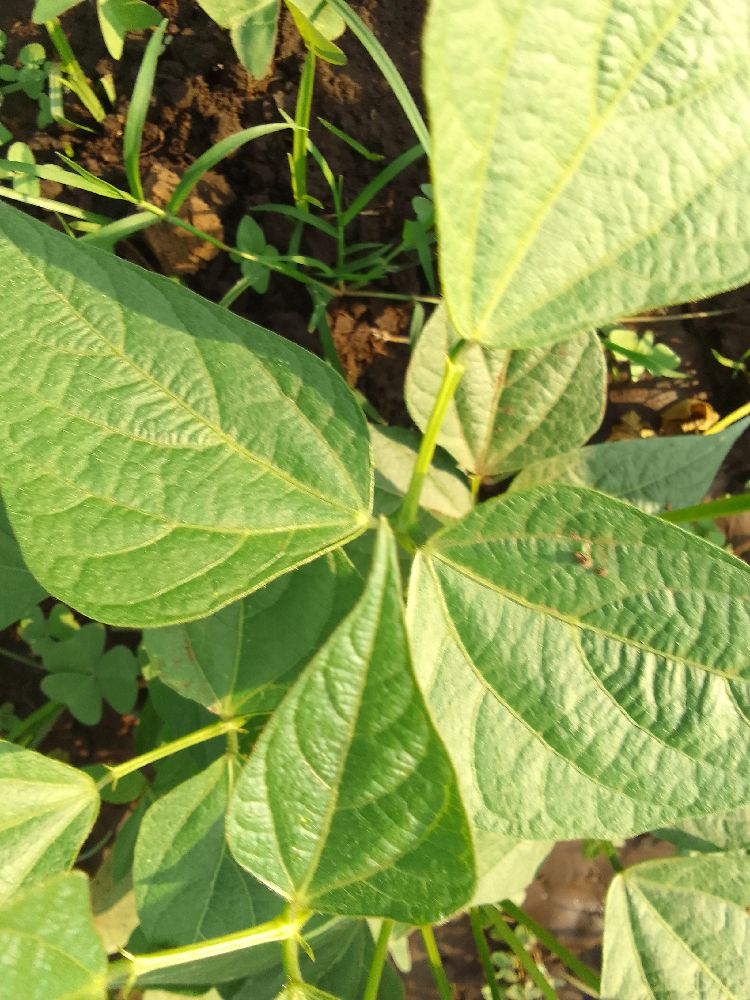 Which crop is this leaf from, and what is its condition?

common bean, healthy
